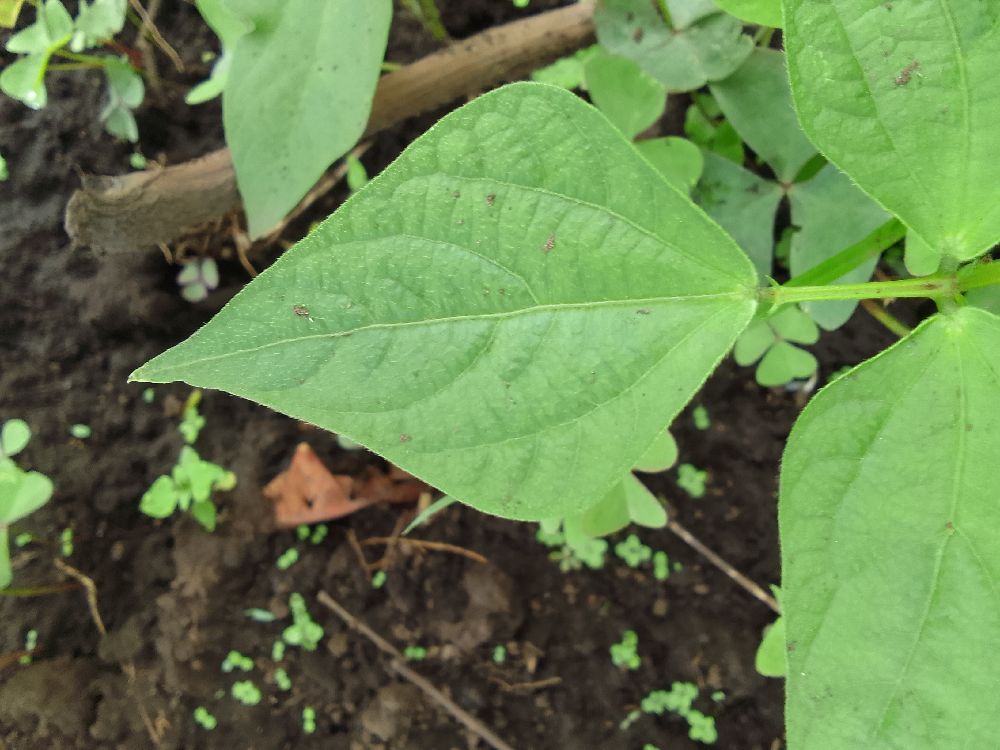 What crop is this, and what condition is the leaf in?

common bean, healthy
